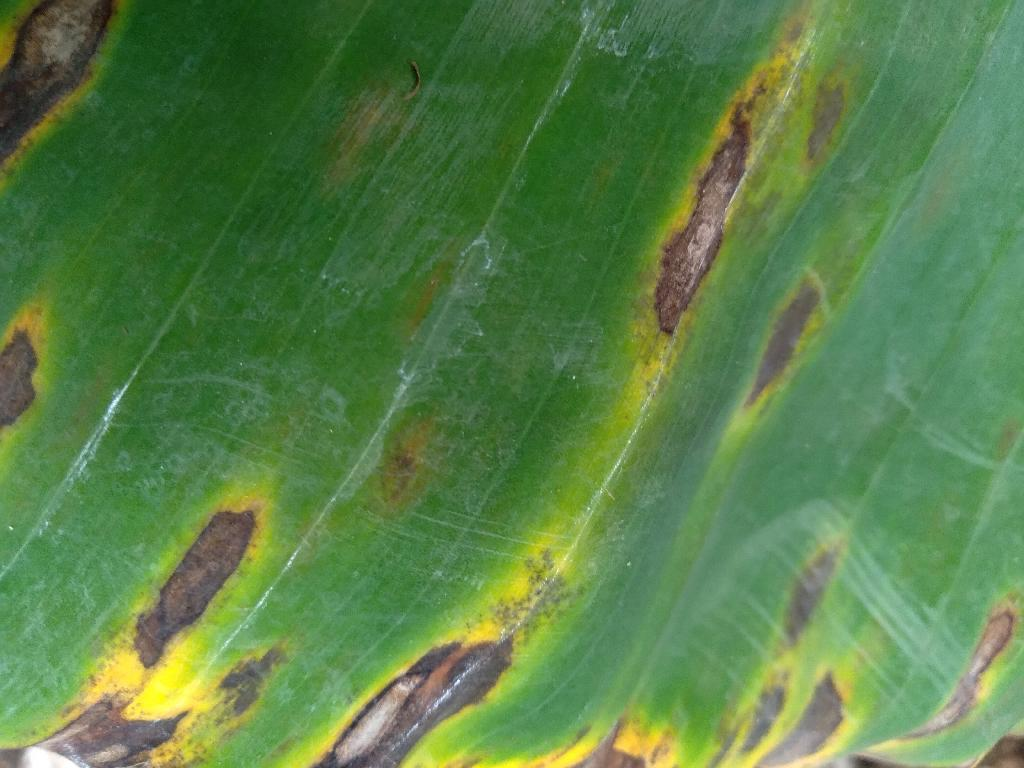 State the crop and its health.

banana, black sigatoka
